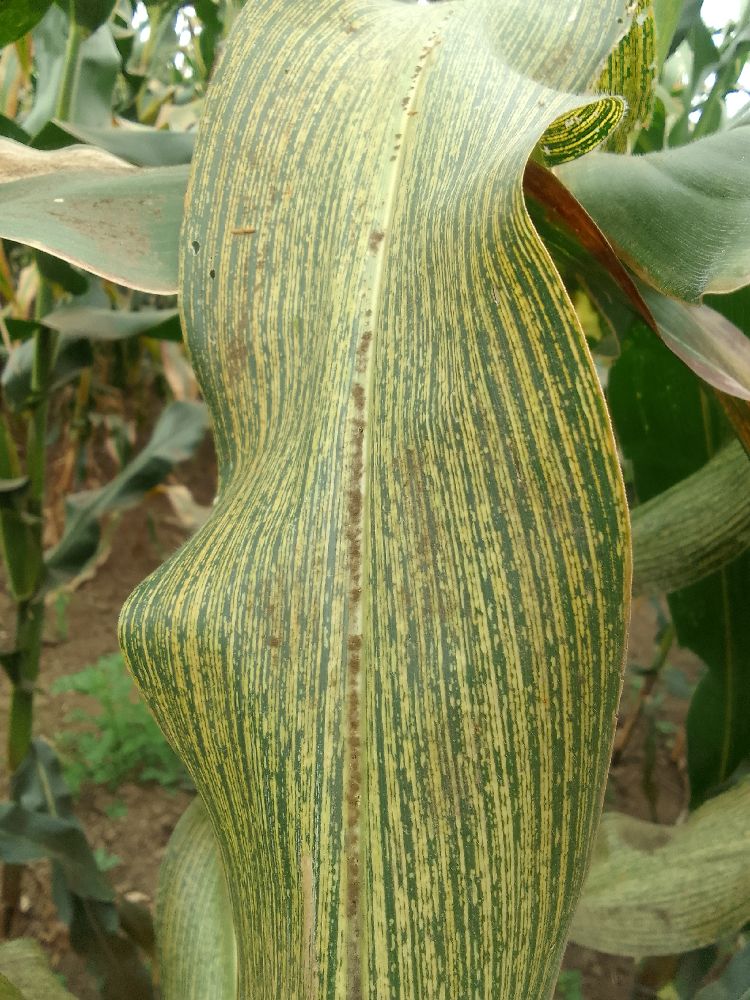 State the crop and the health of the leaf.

maize, maize streak virus
